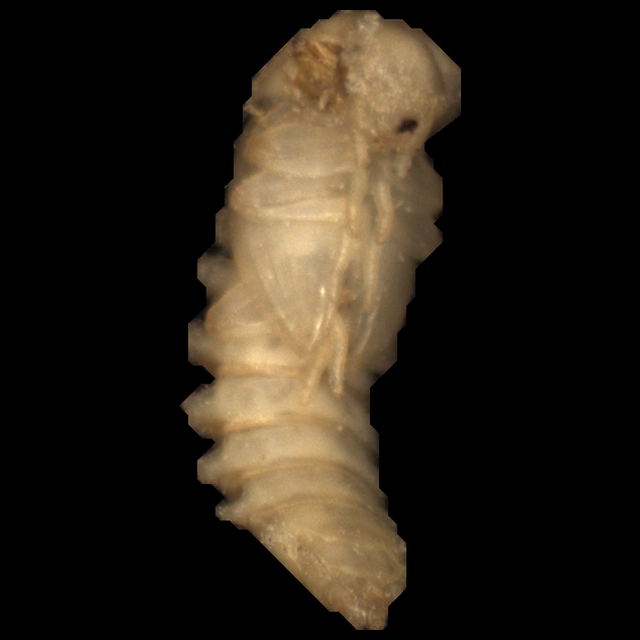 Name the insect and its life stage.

mealworm pupa
